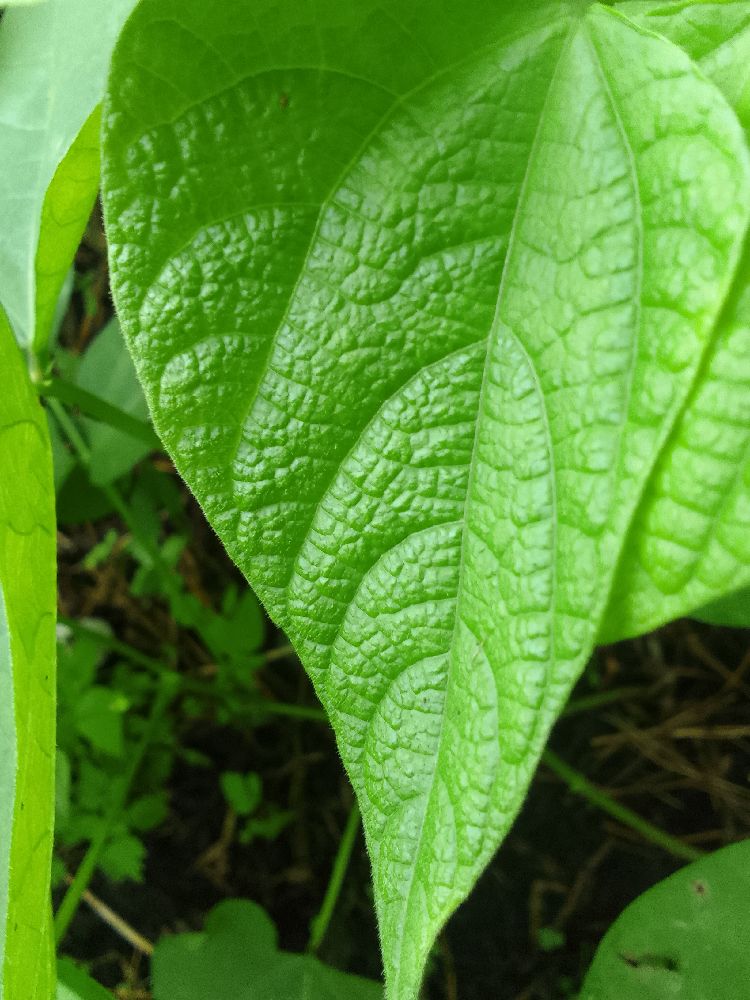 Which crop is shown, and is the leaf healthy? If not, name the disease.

common bean, healthy
